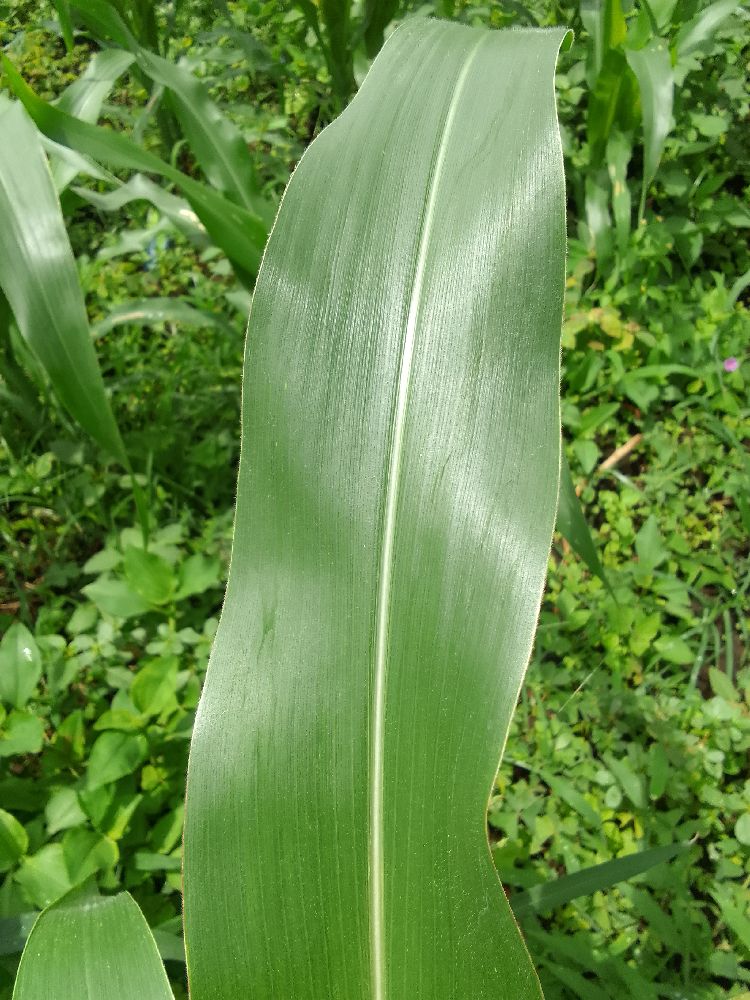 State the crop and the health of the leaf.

maize, healthy
